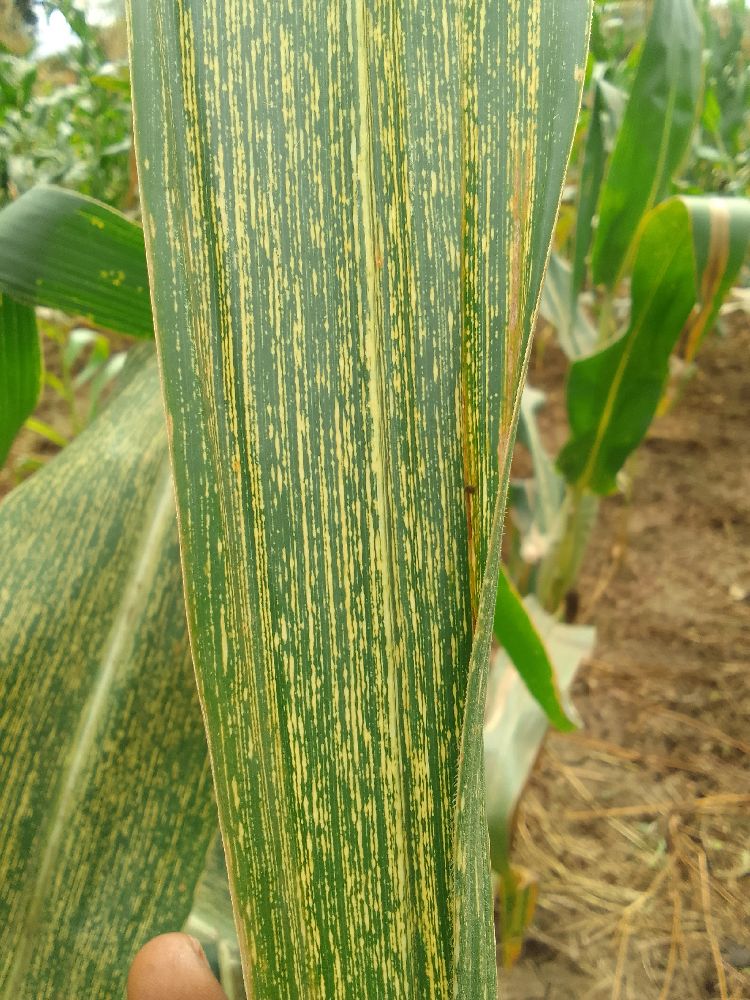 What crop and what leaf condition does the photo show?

maize, maize streak virus
